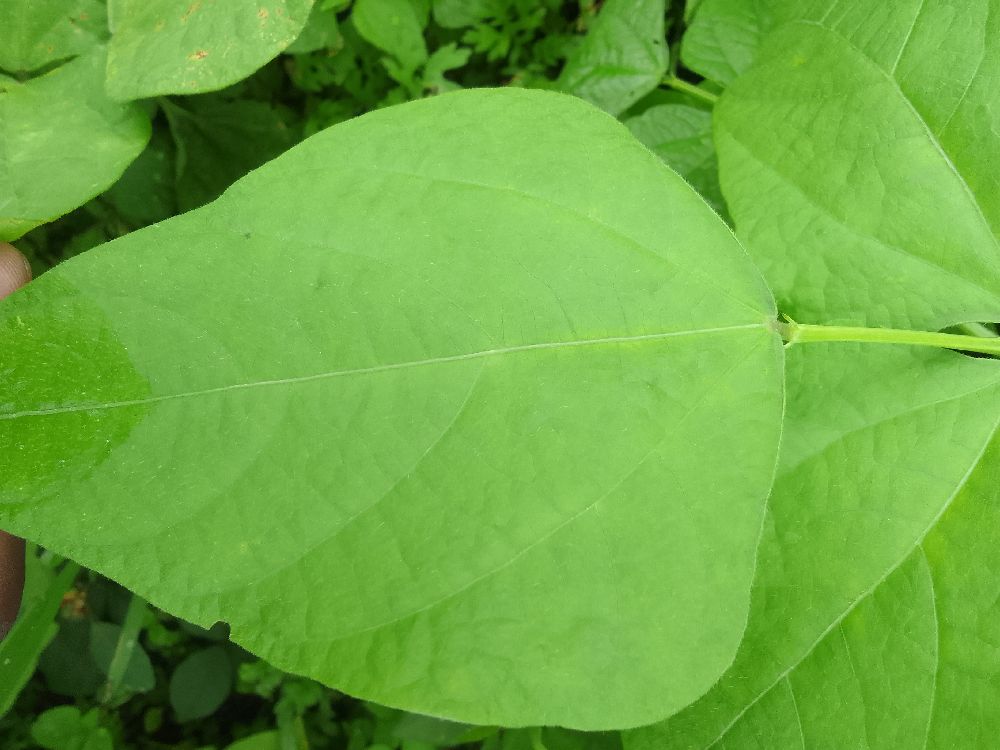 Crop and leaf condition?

common bean, healthy
